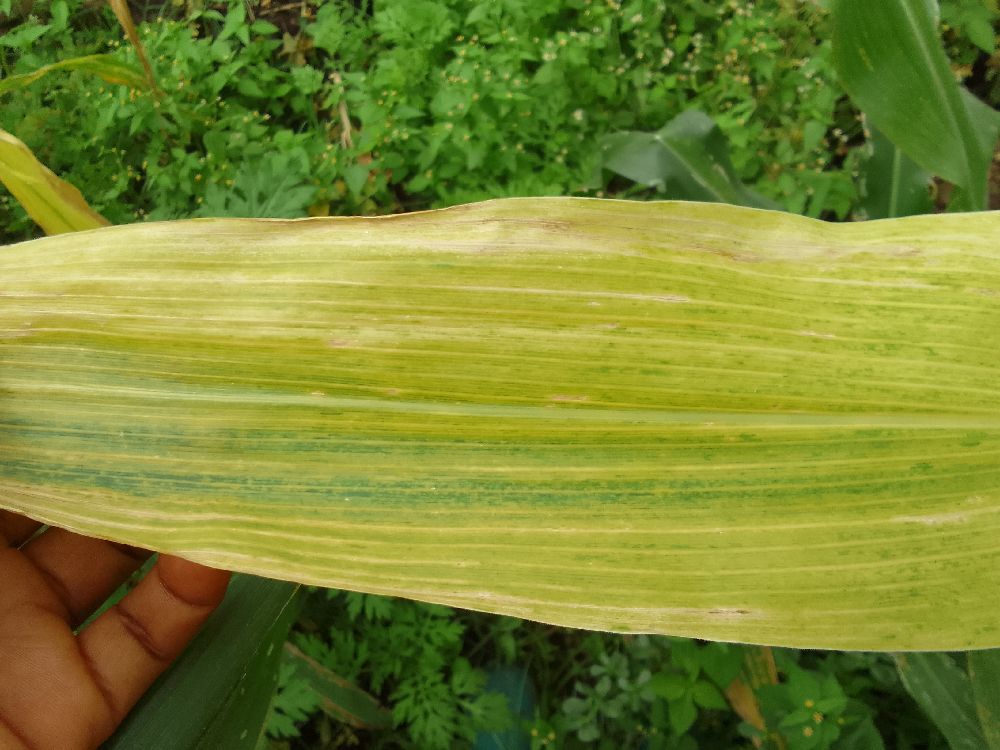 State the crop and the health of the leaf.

maize, maize lethal necrosis
